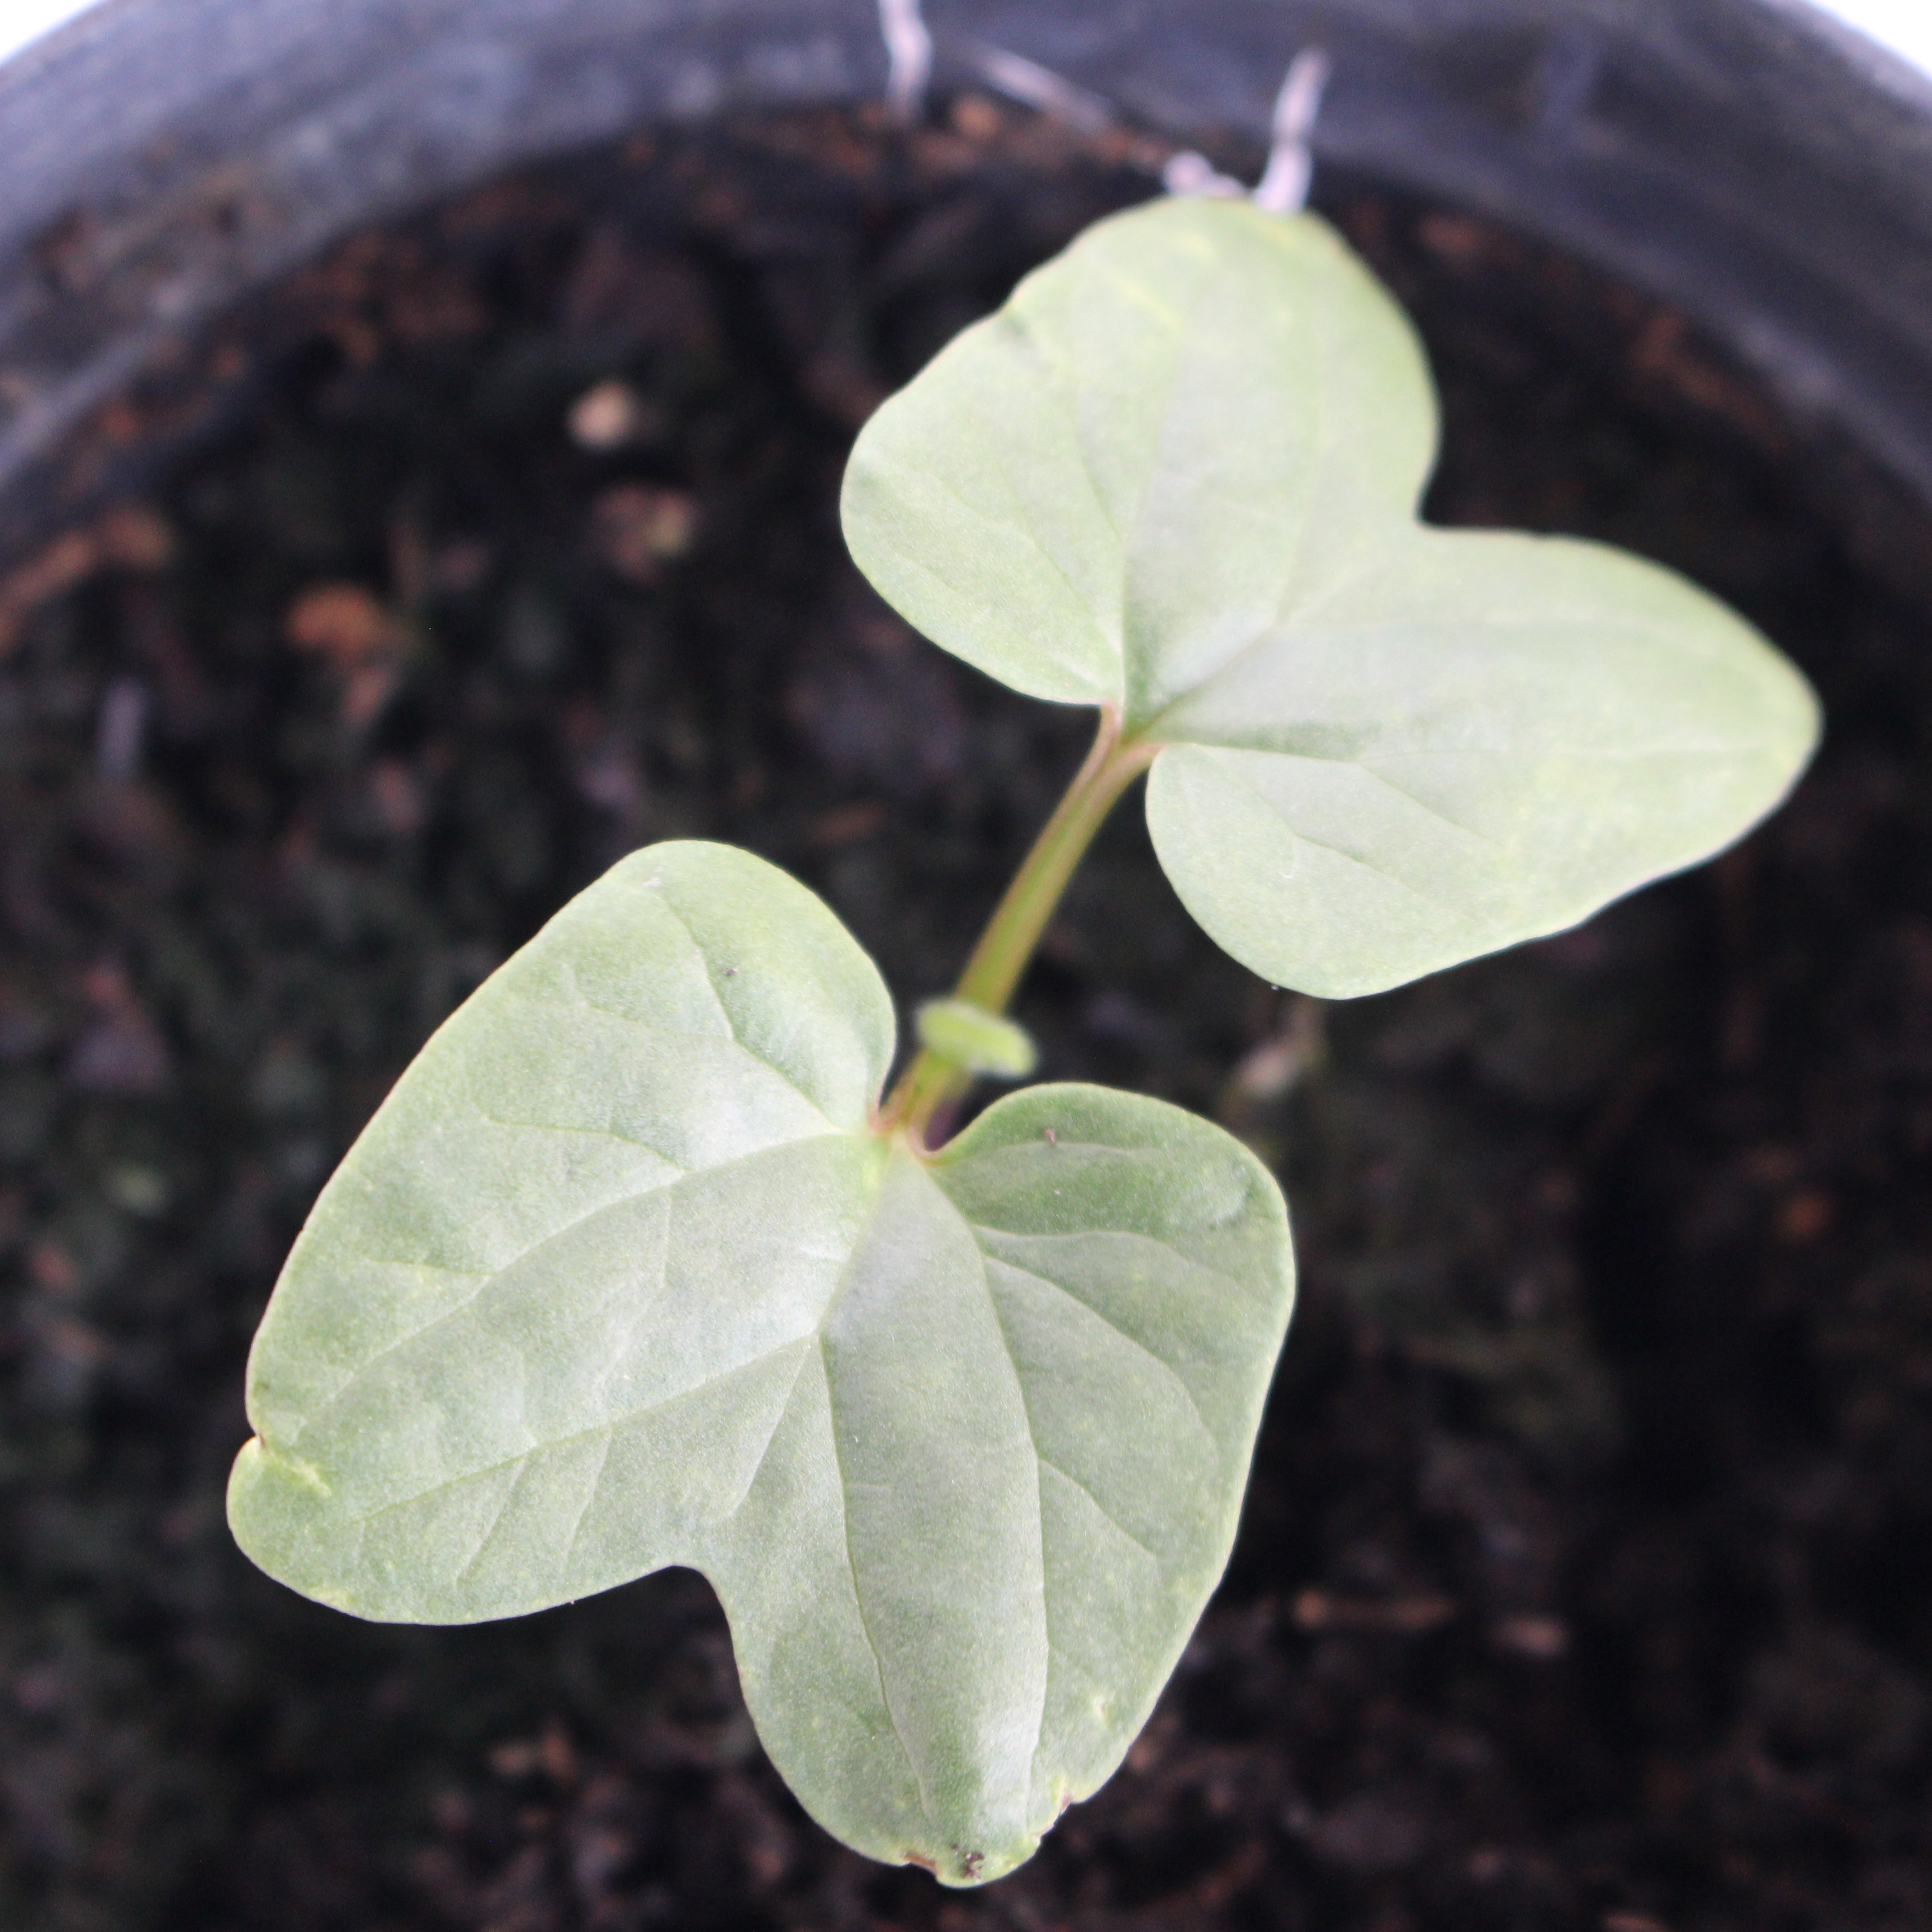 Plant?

Convolvulus arvensis
